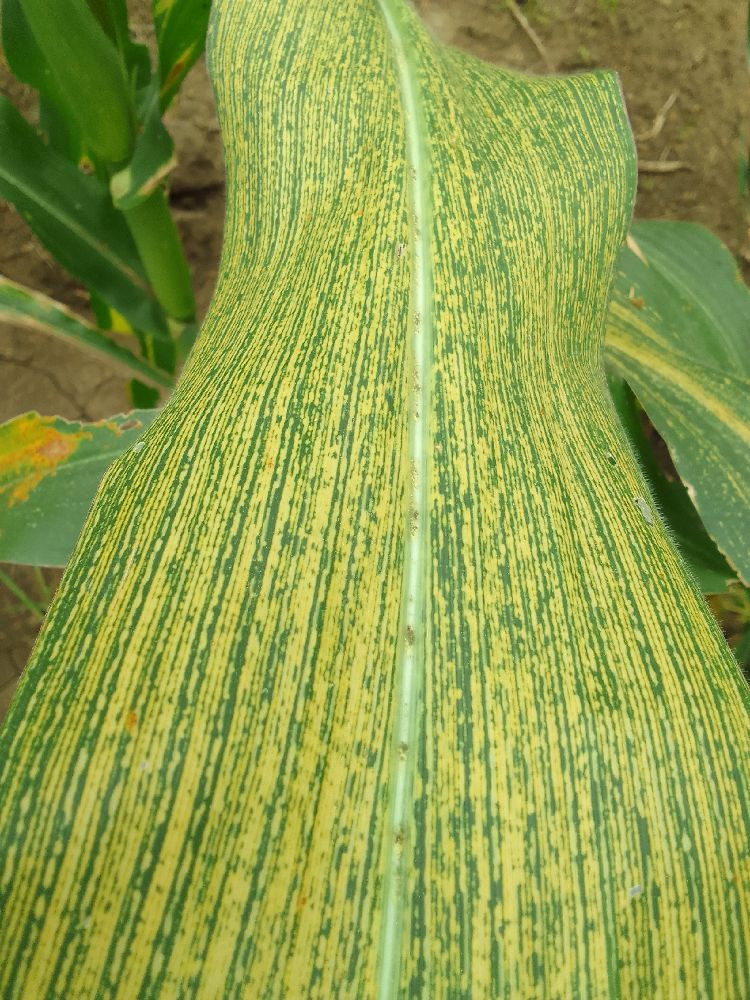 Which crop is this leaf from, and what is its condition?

maize, maize streak virus
